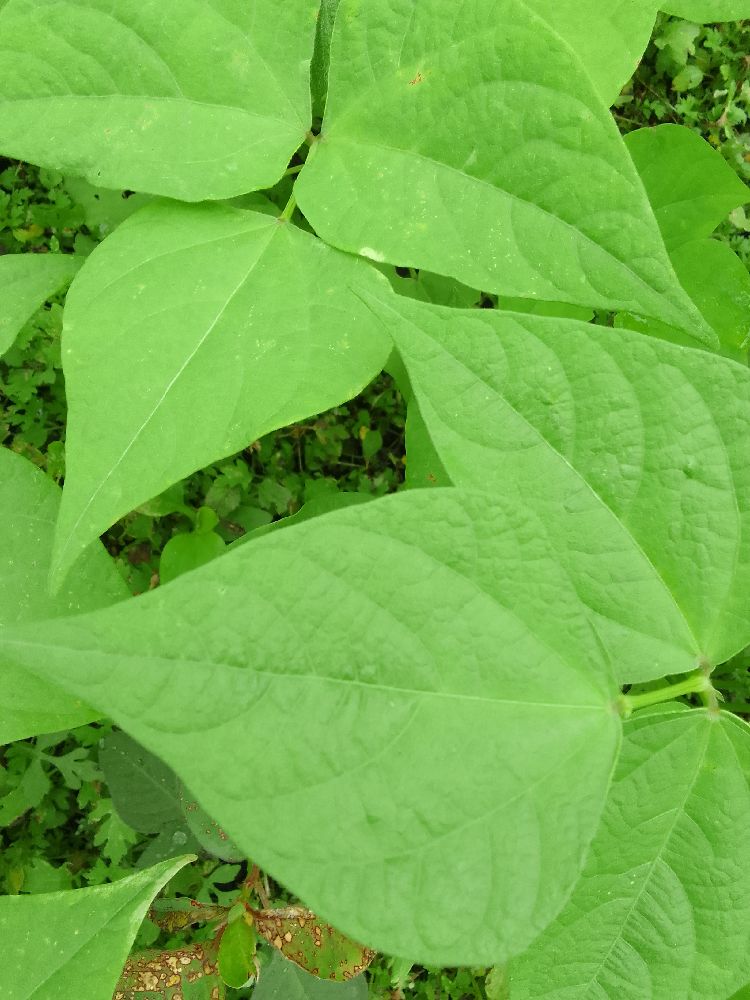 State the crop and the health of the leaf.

common bean, healthy
